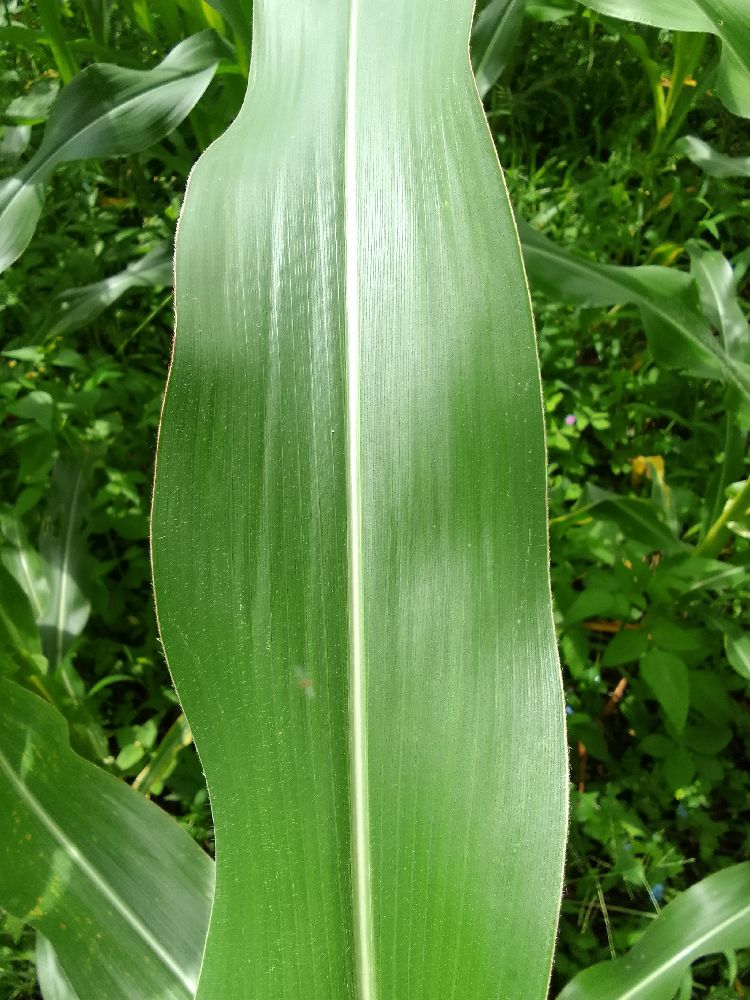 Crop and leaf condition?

maize, healthy
